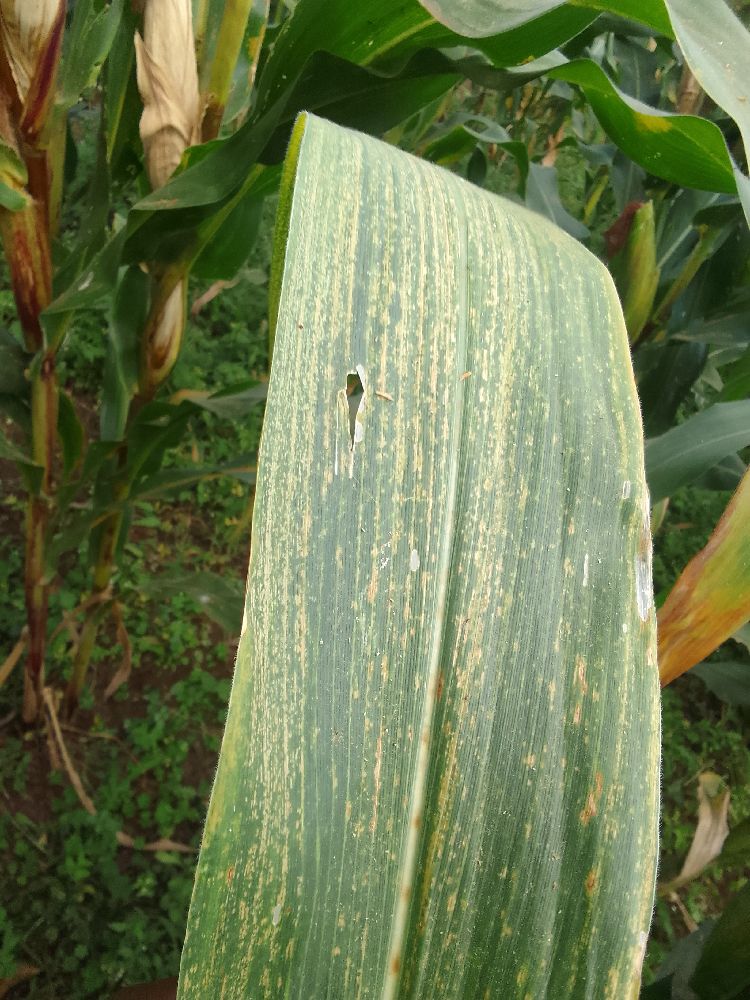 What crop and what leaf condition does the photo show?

maize, maize lethal necrosis
